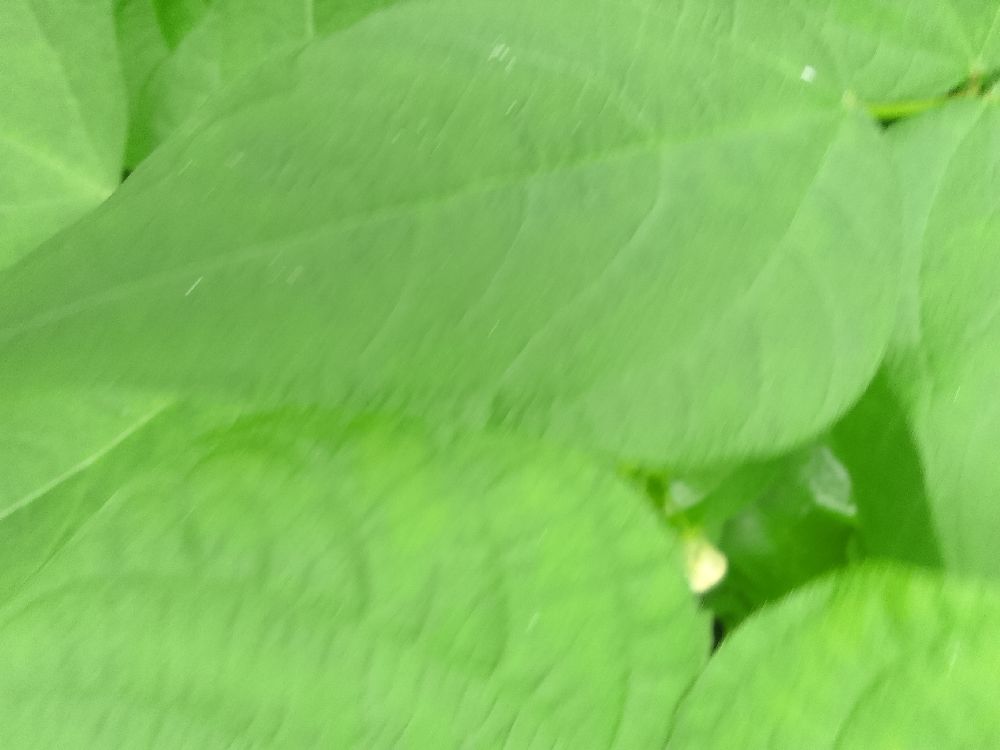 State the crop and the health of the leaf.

common bean, healthy
